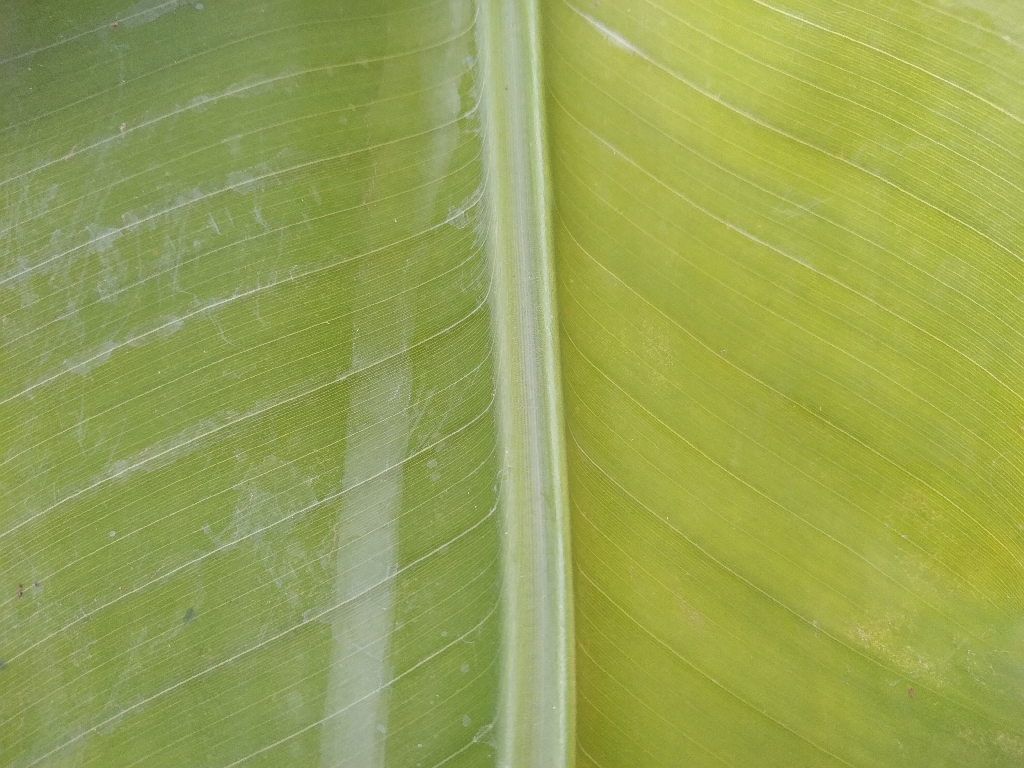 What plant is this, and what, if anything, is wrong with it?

banana, healthy
